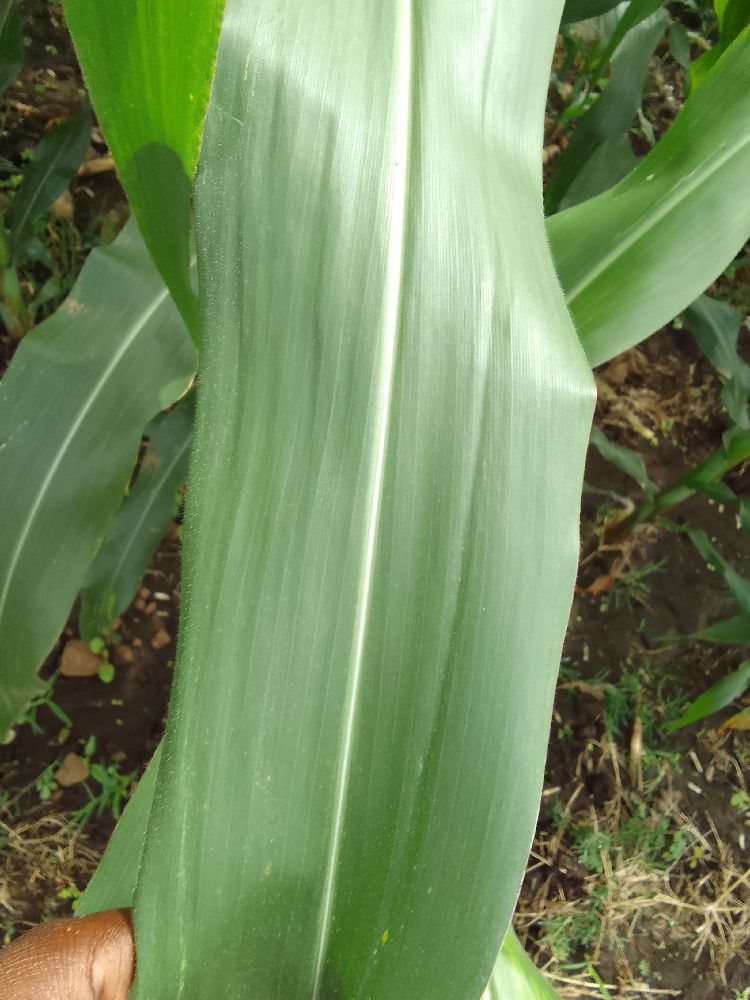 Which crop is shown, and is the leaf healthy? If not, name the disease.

maize, healthy
